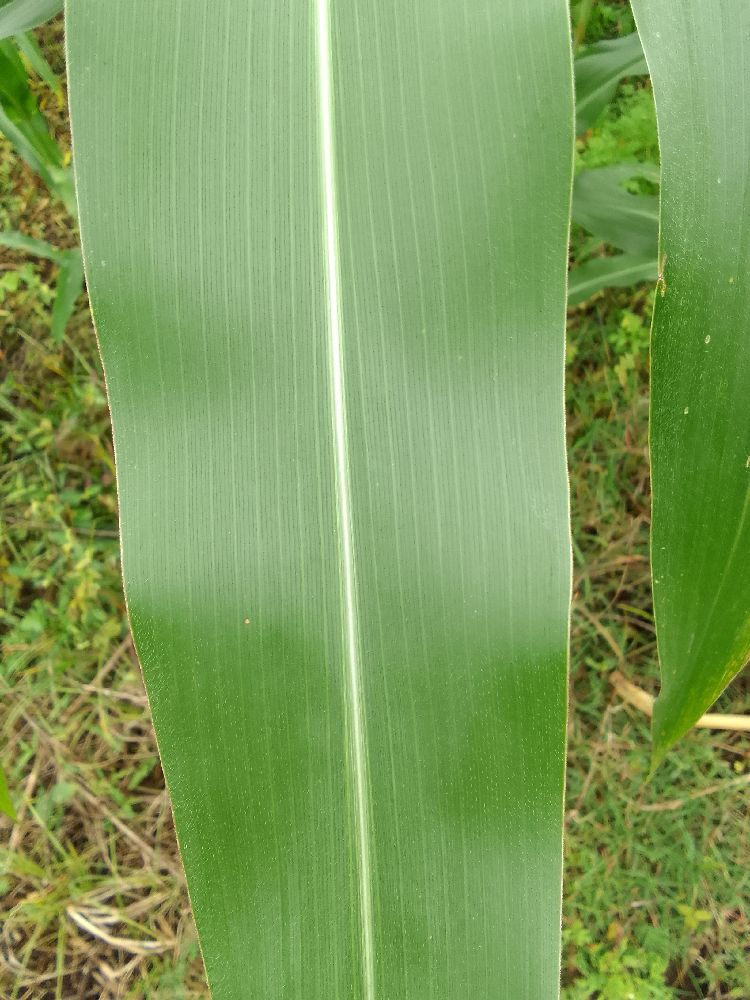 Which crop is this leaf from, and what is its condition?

maize, healthy
